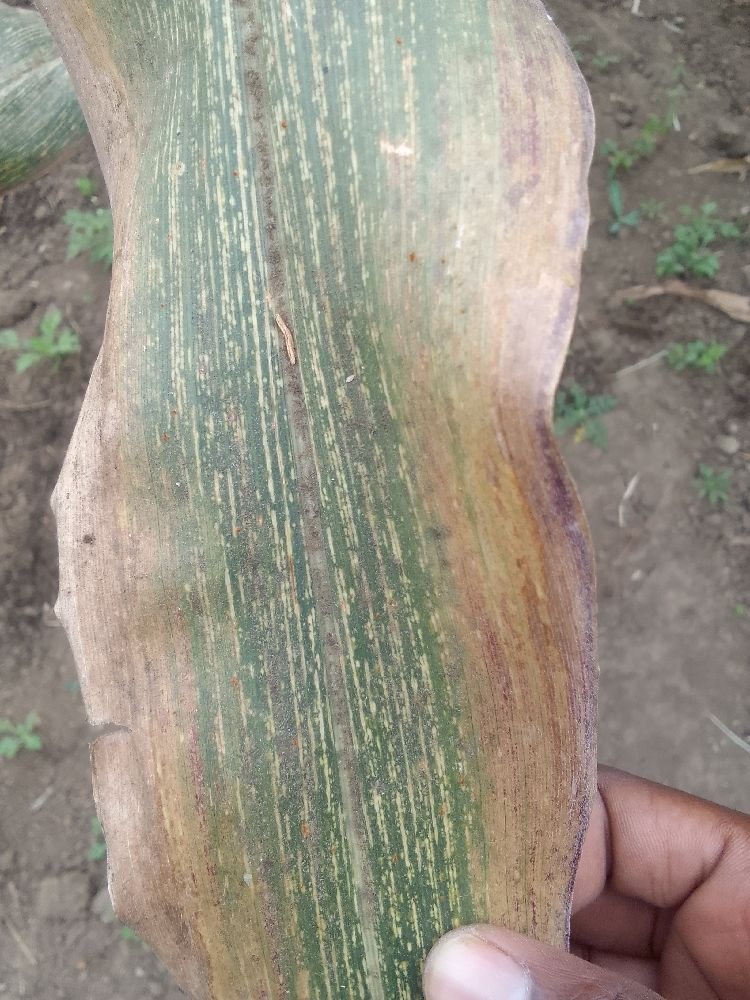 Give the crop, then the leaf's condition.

maize, maize streak virus
